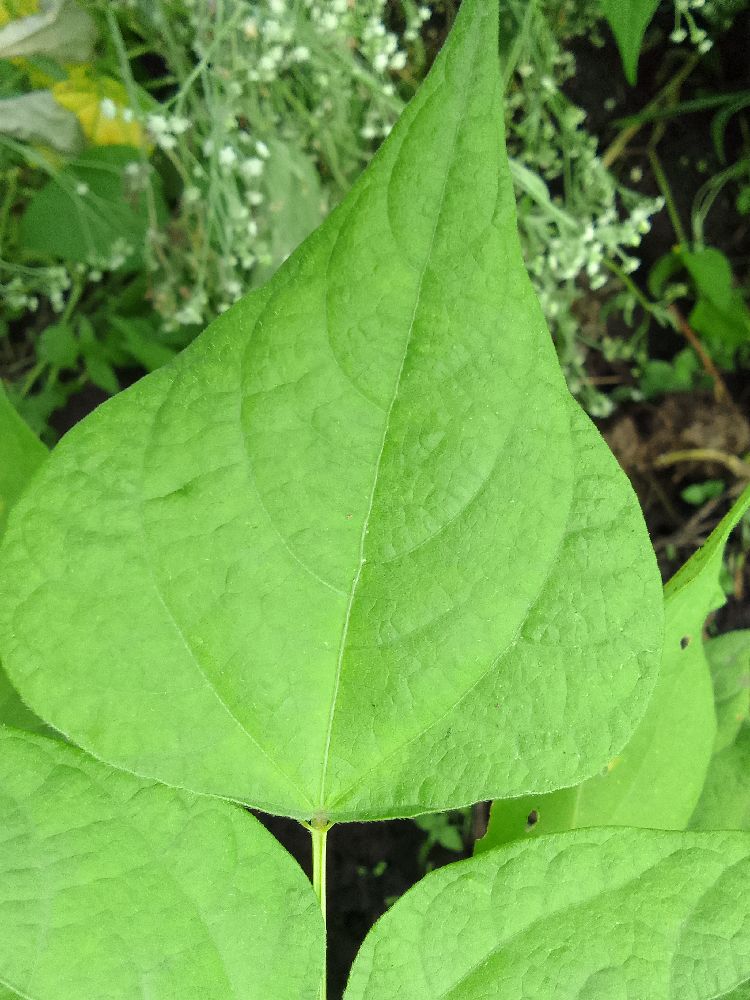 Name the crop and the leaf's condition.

common bean, healthy
